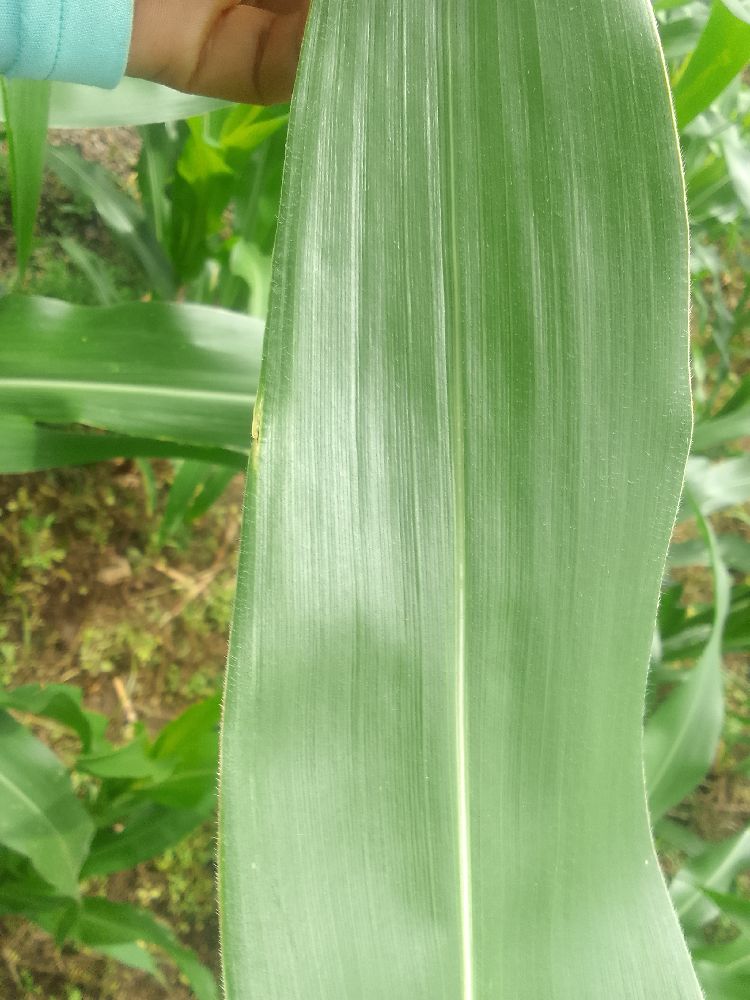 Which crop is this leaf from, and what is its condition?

maize, healthy
